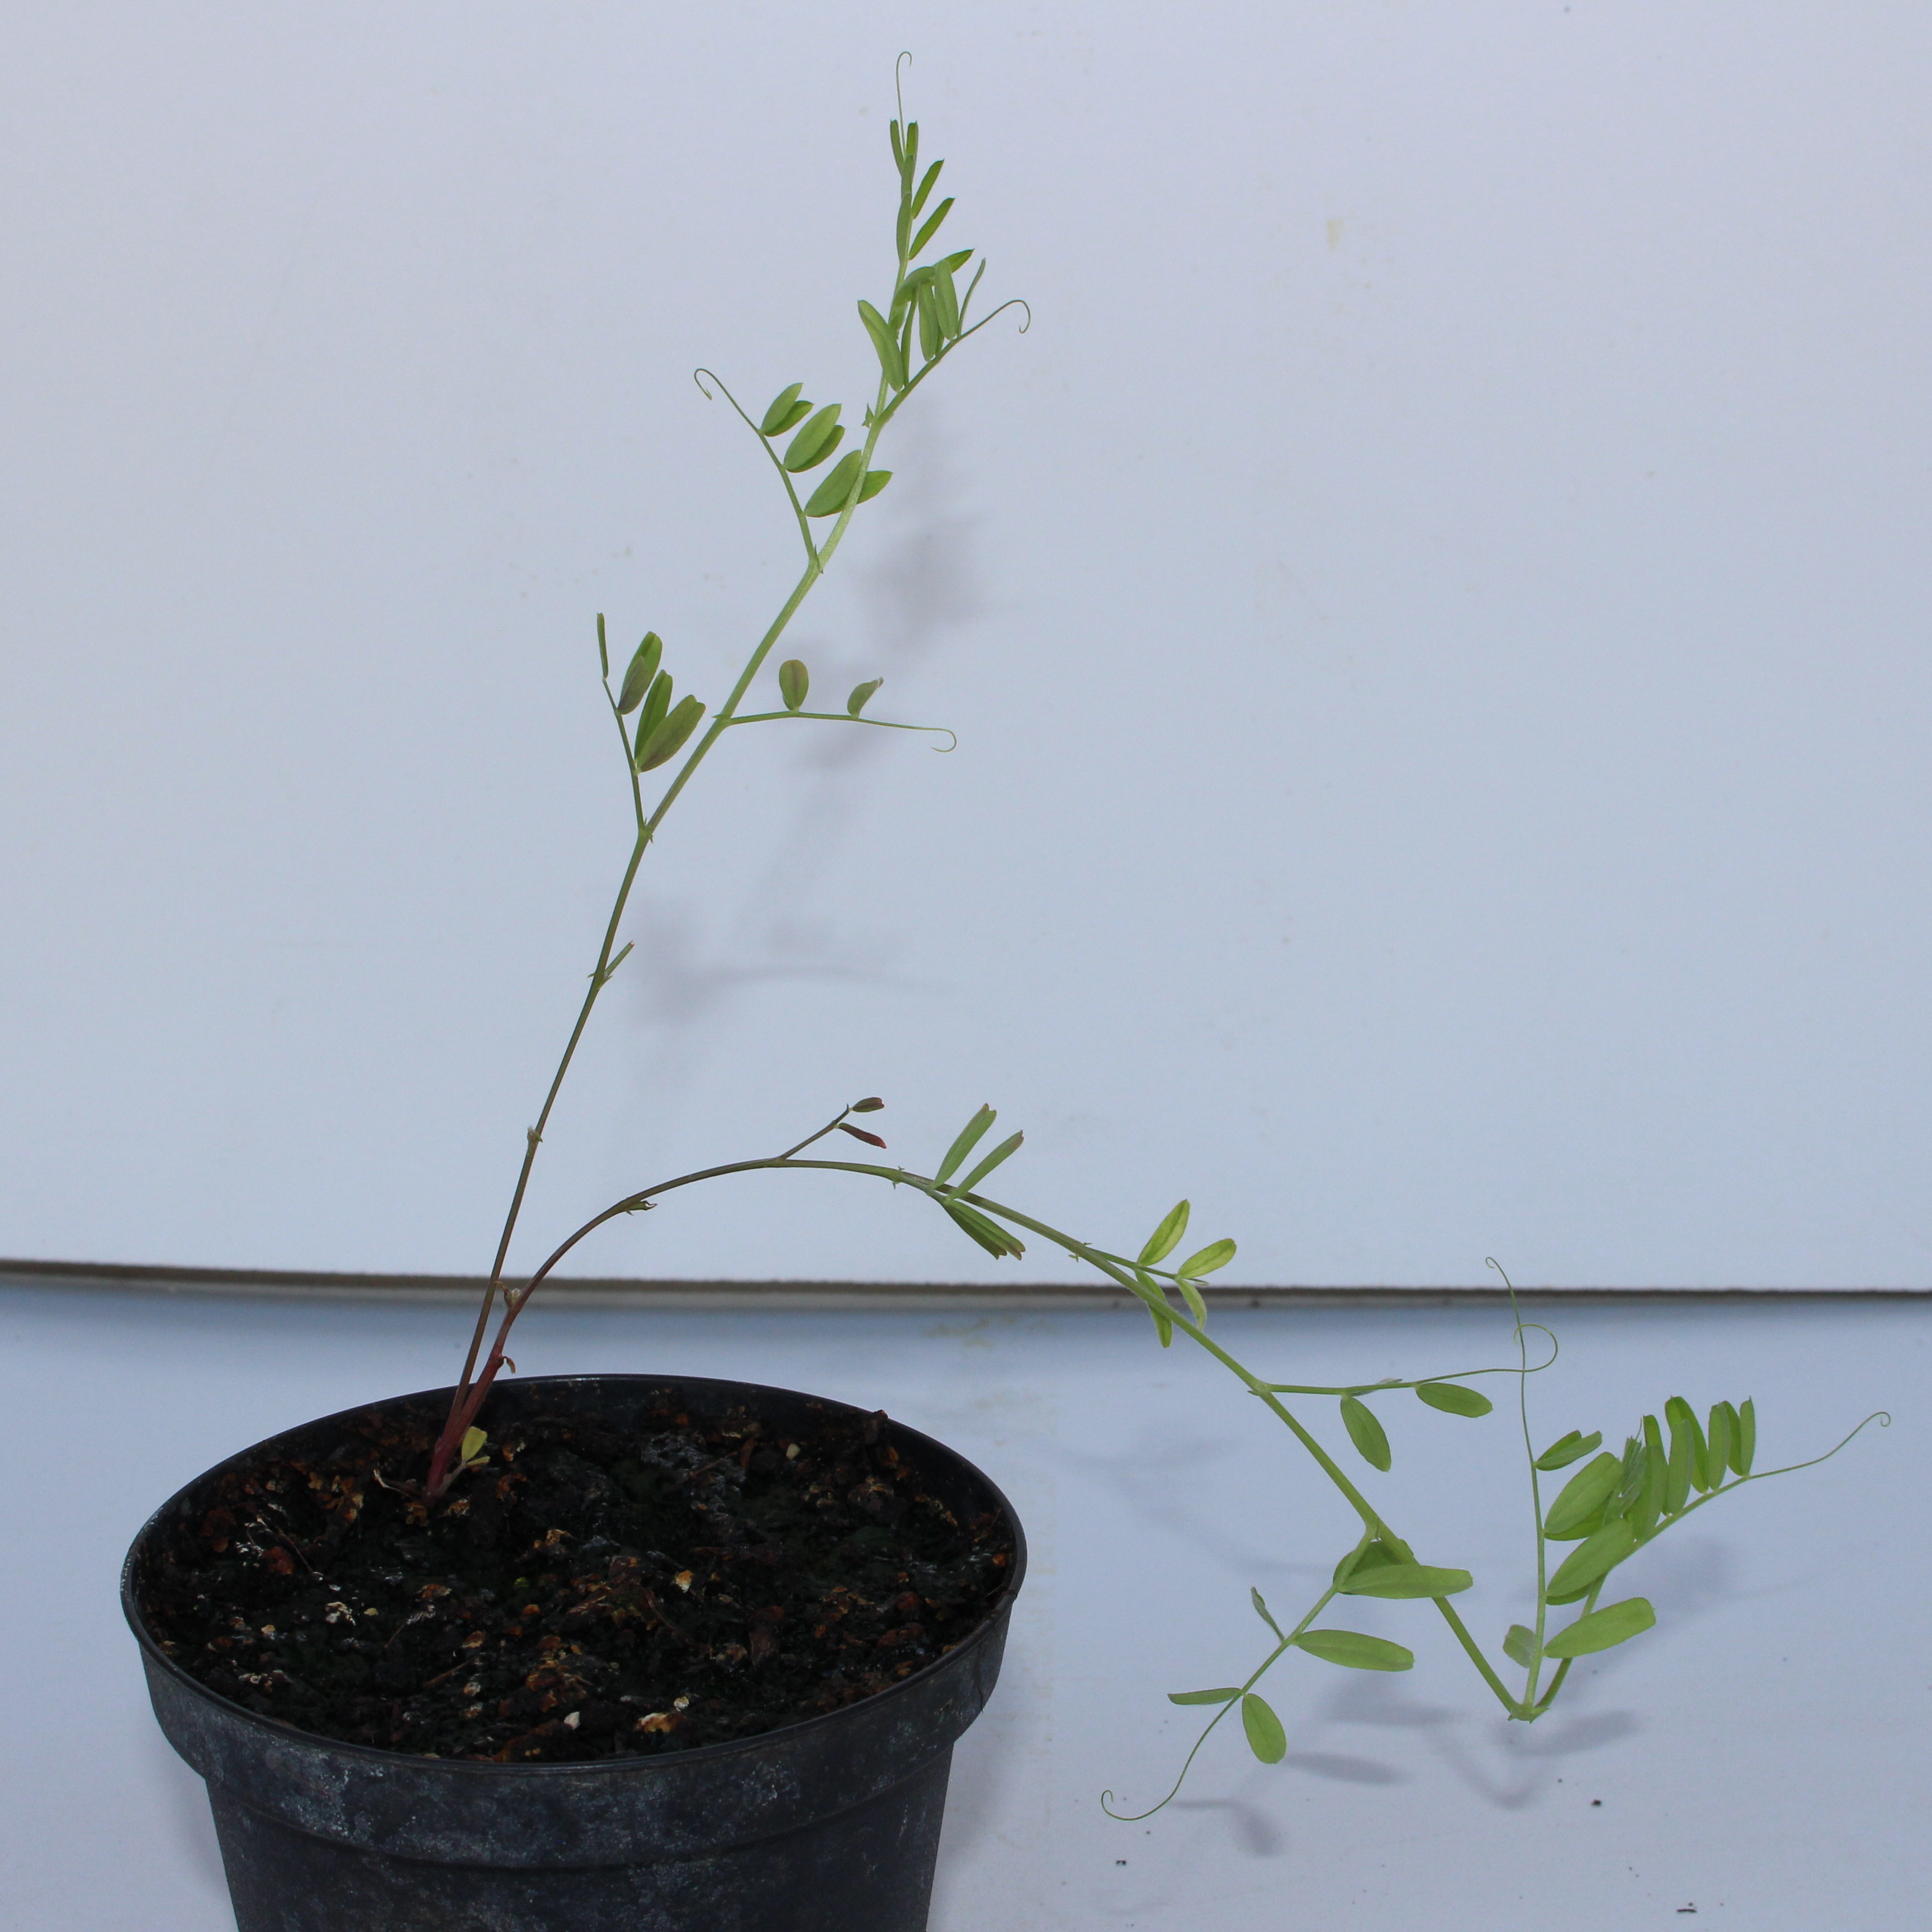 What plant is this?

Vicia sativa
